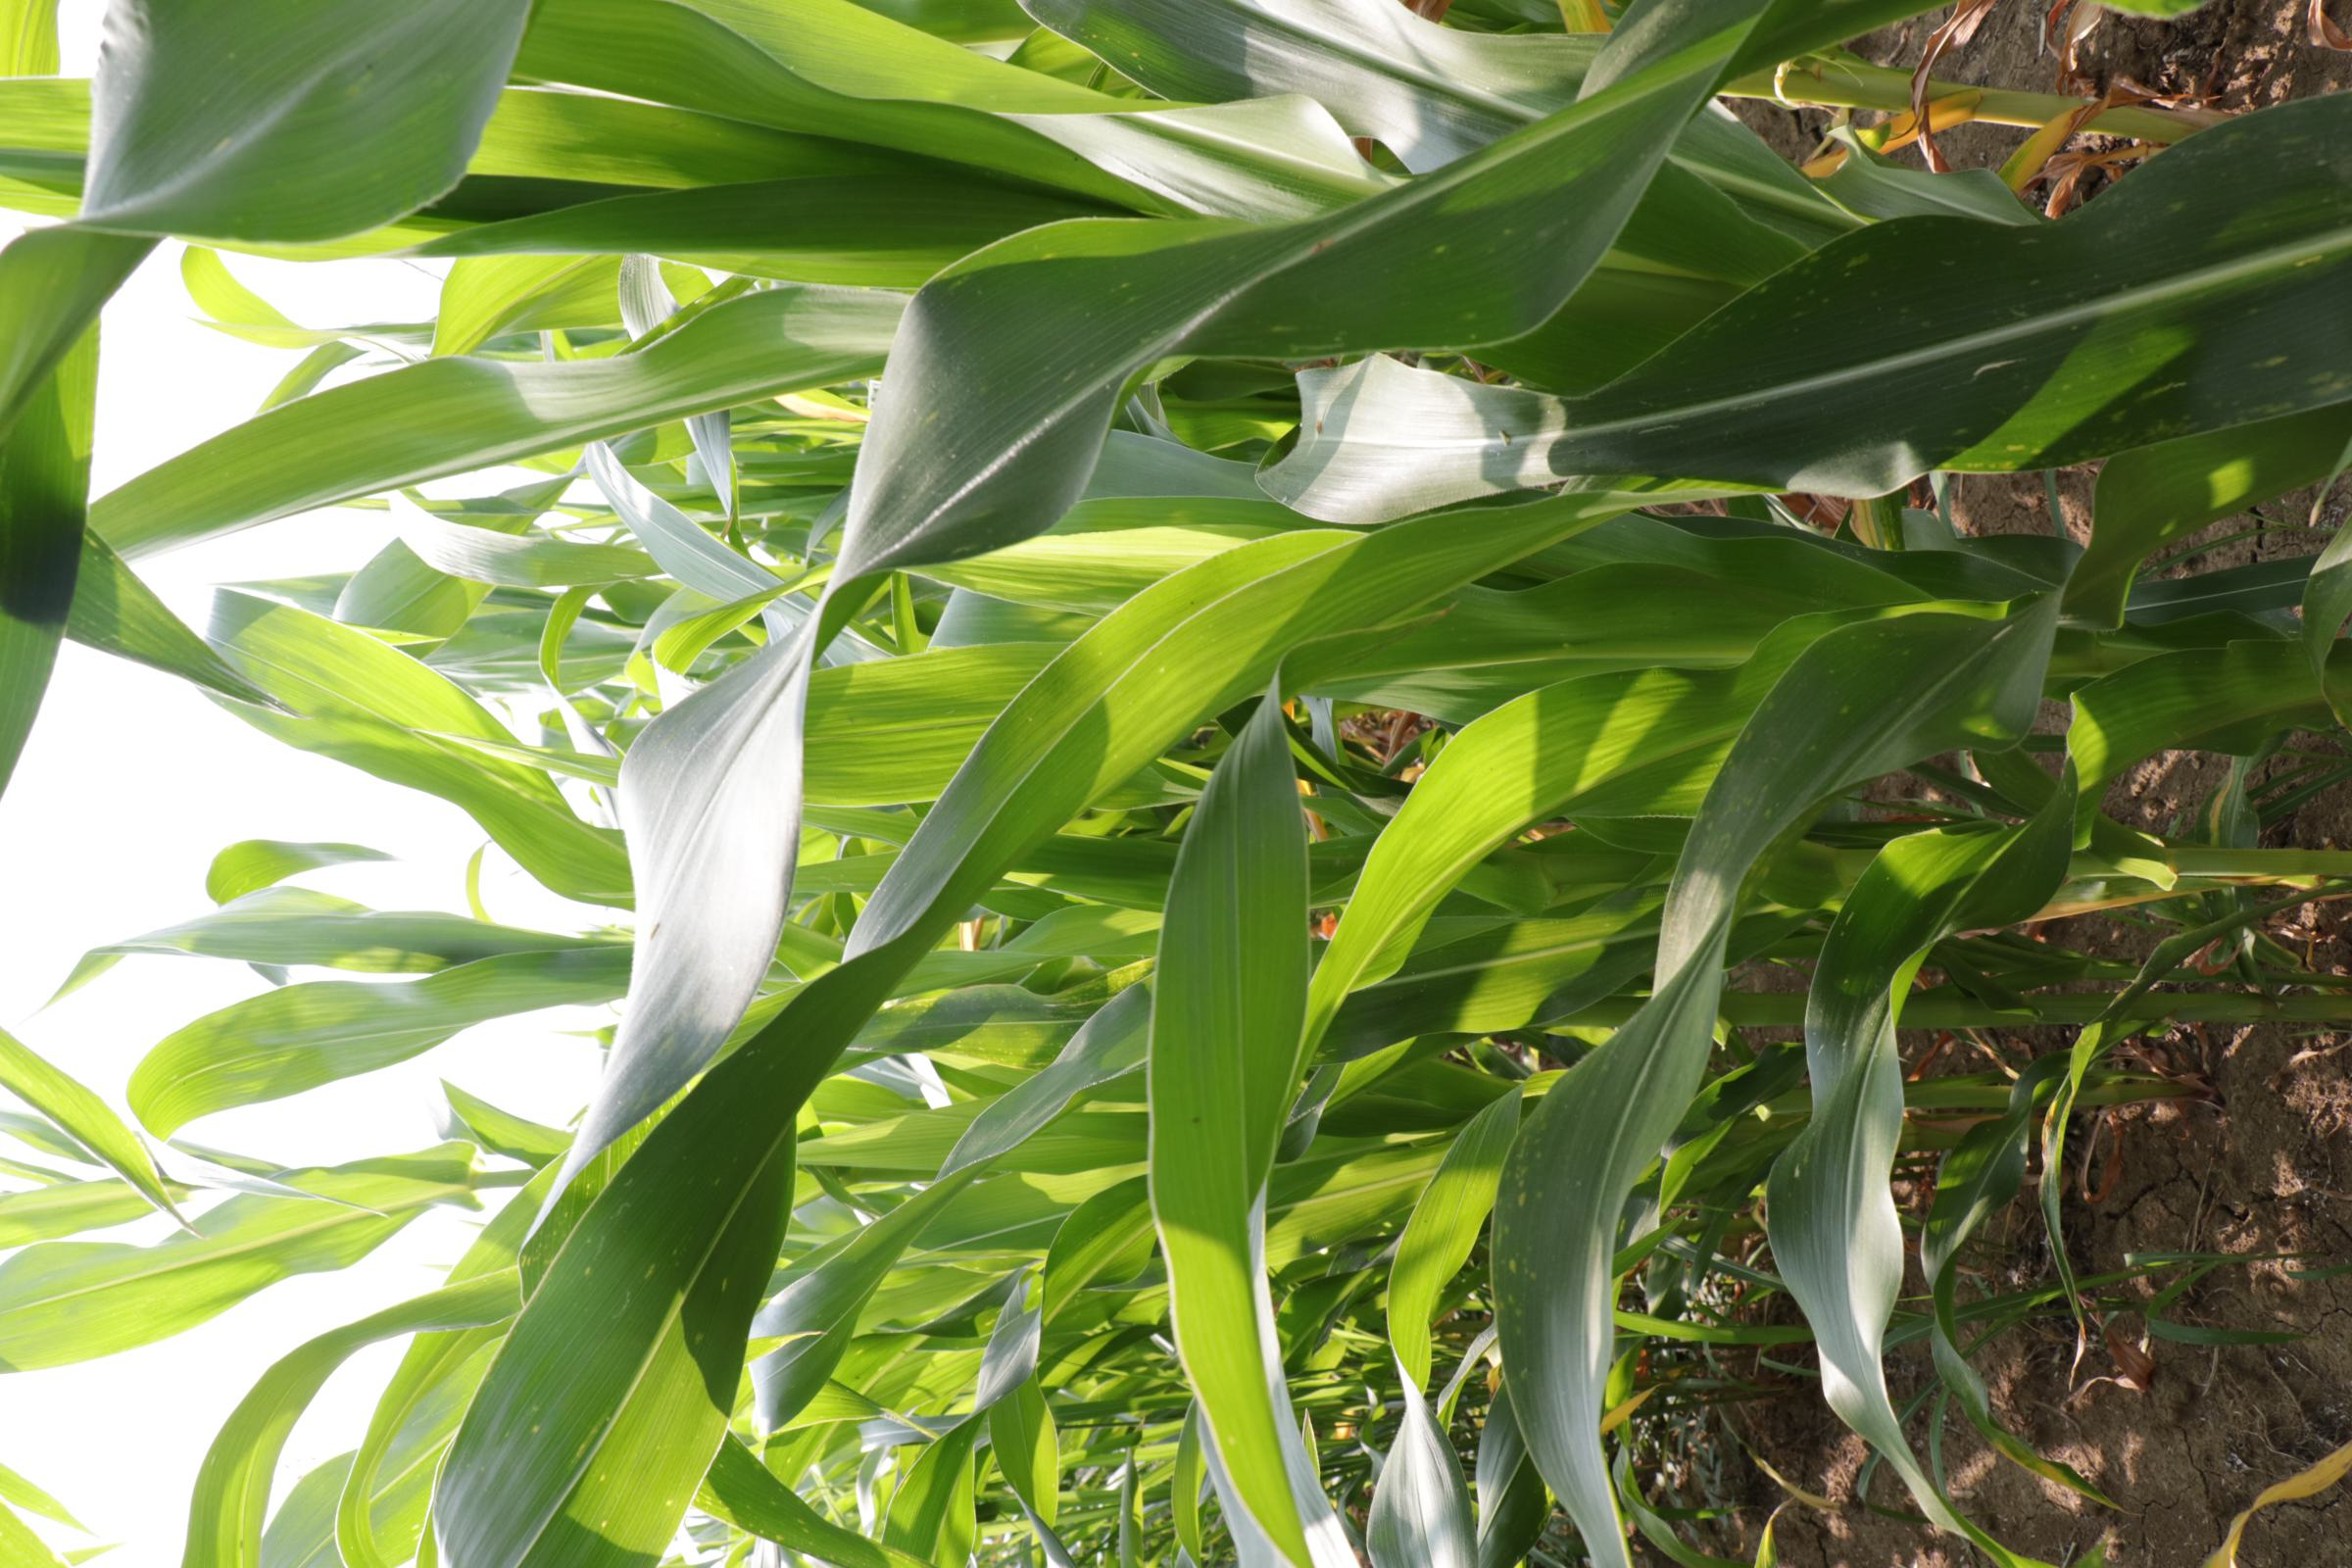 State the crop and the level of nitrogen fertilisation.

maize, reduced nitrogen fertilisation
